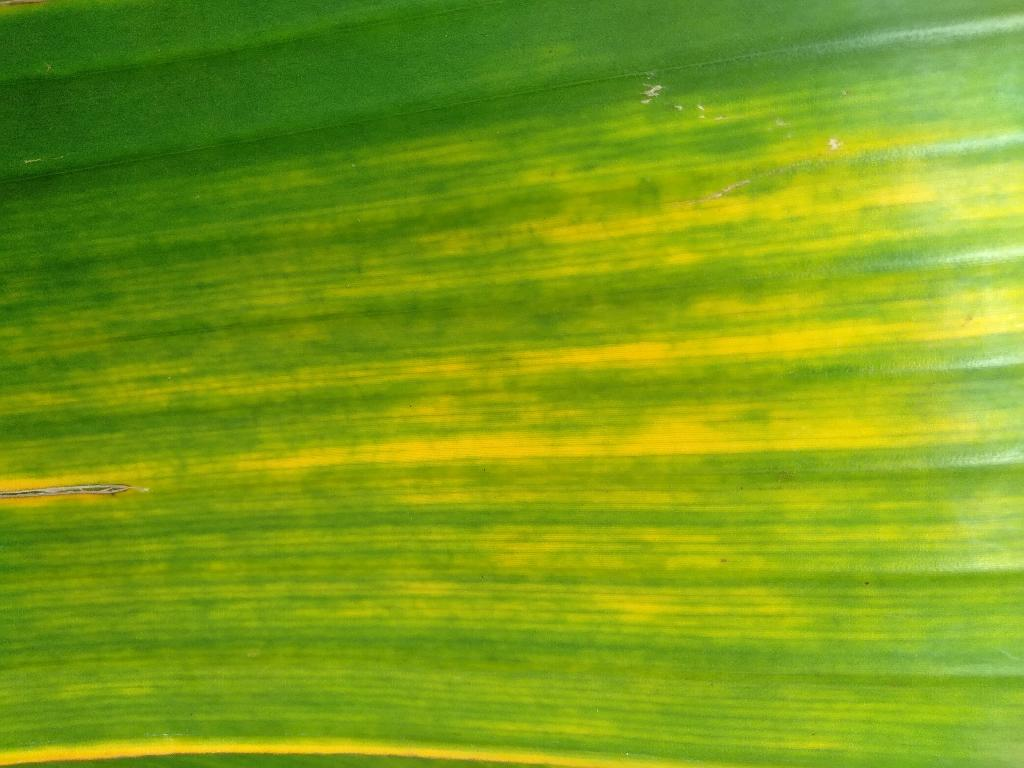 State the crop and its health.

banana, fusarium wilt race 1
